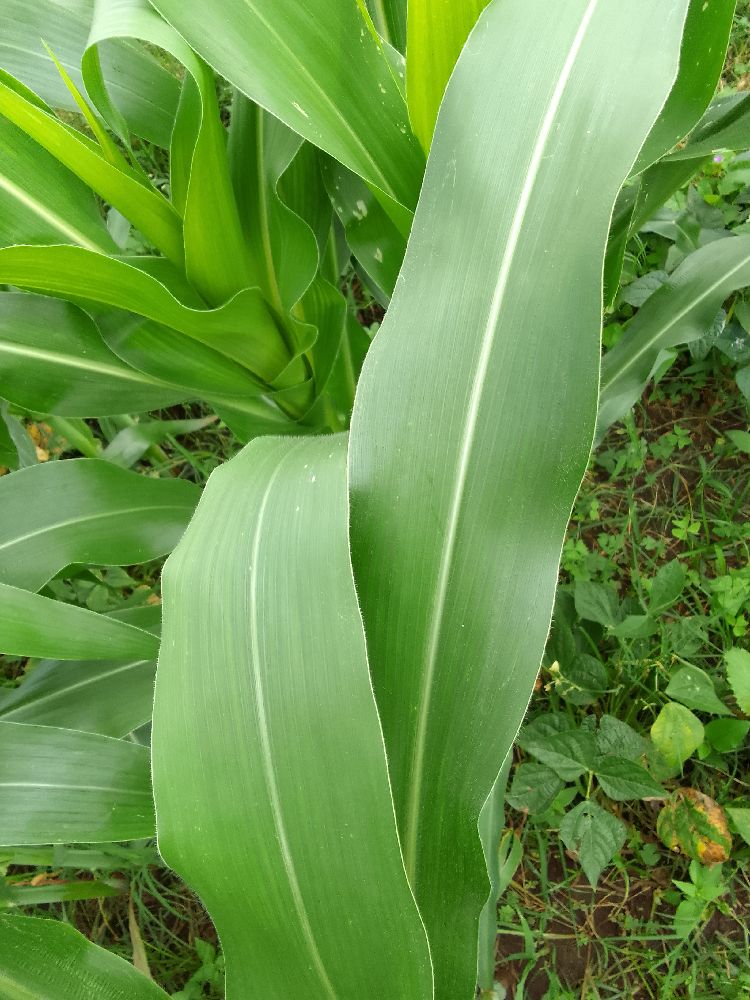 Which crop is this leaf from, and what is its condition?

maize, healthy
